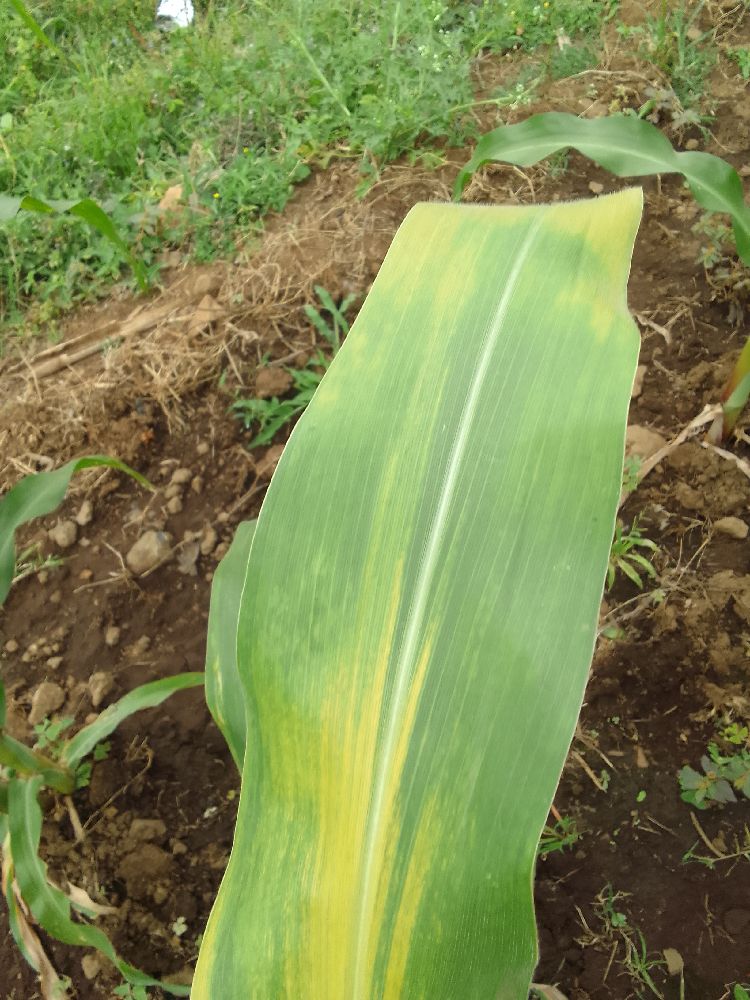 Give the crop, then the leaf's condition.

maize, maize lethal necrosis
